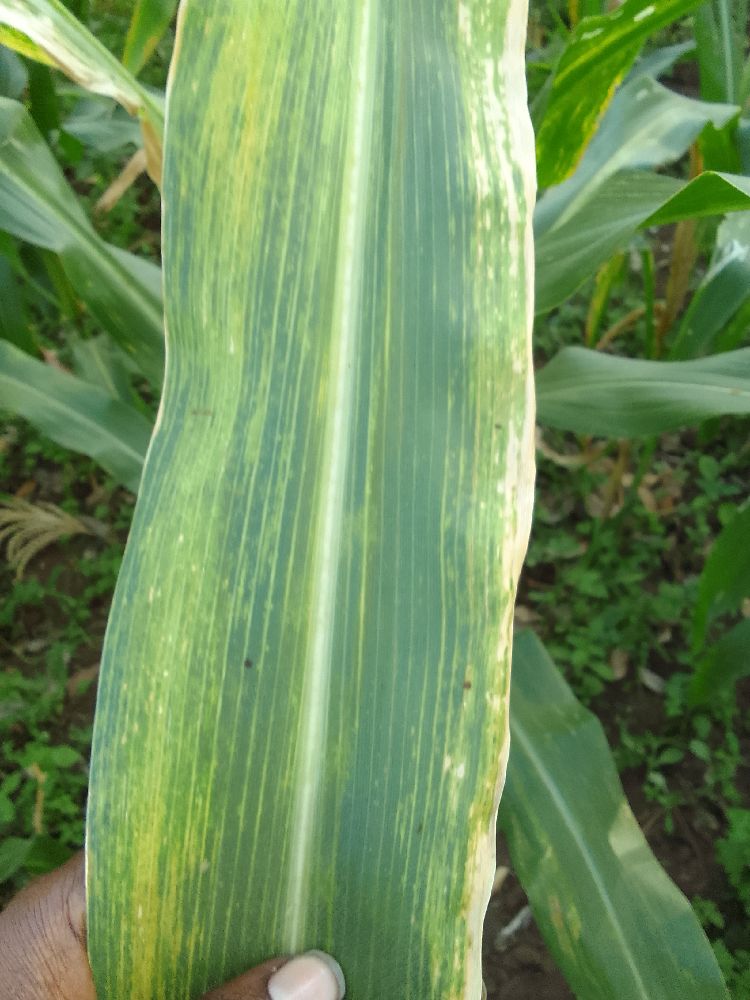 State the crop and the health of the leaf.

maize, maize lethal necrosis
